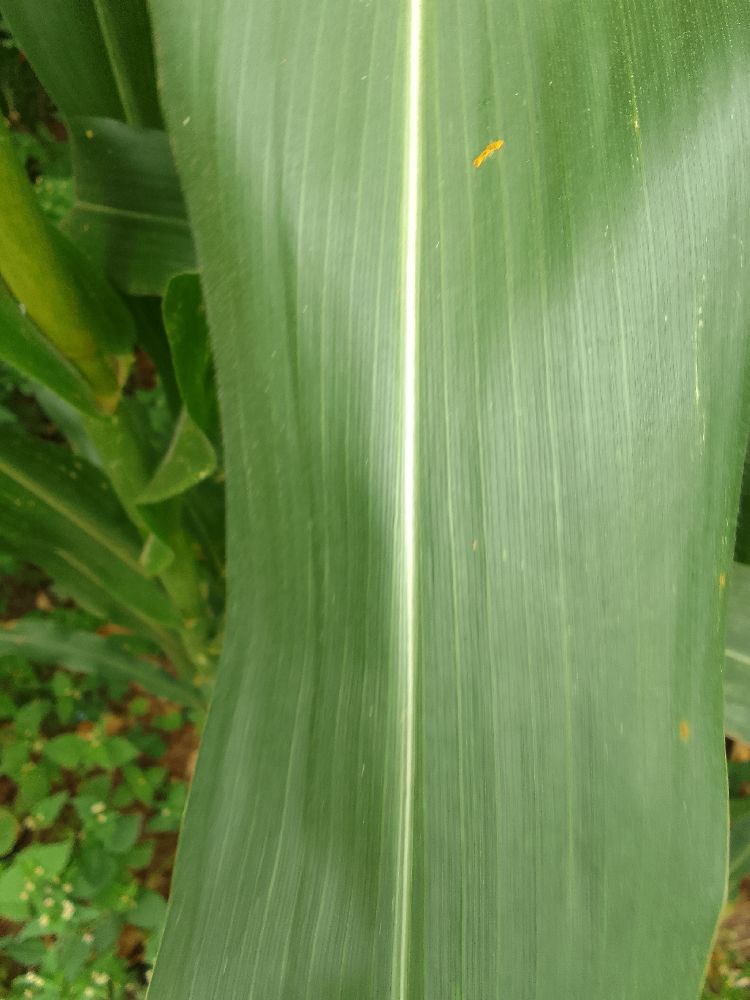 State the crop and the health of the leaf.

maize, healthy
